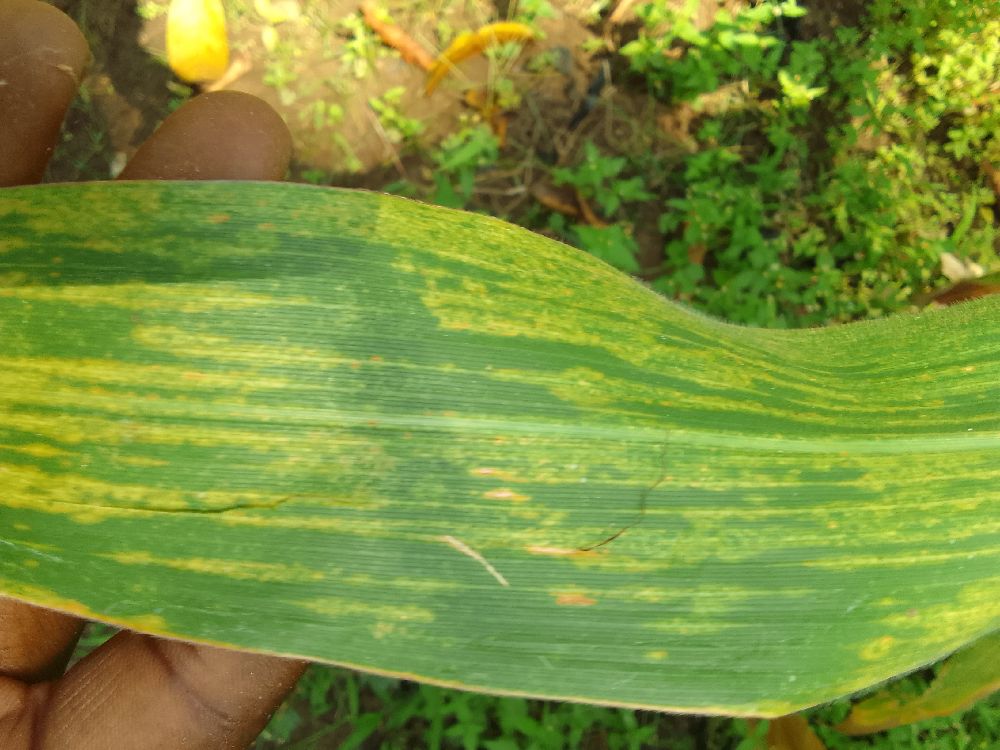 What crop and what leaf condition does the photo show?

maize, maize lethal necrosis
